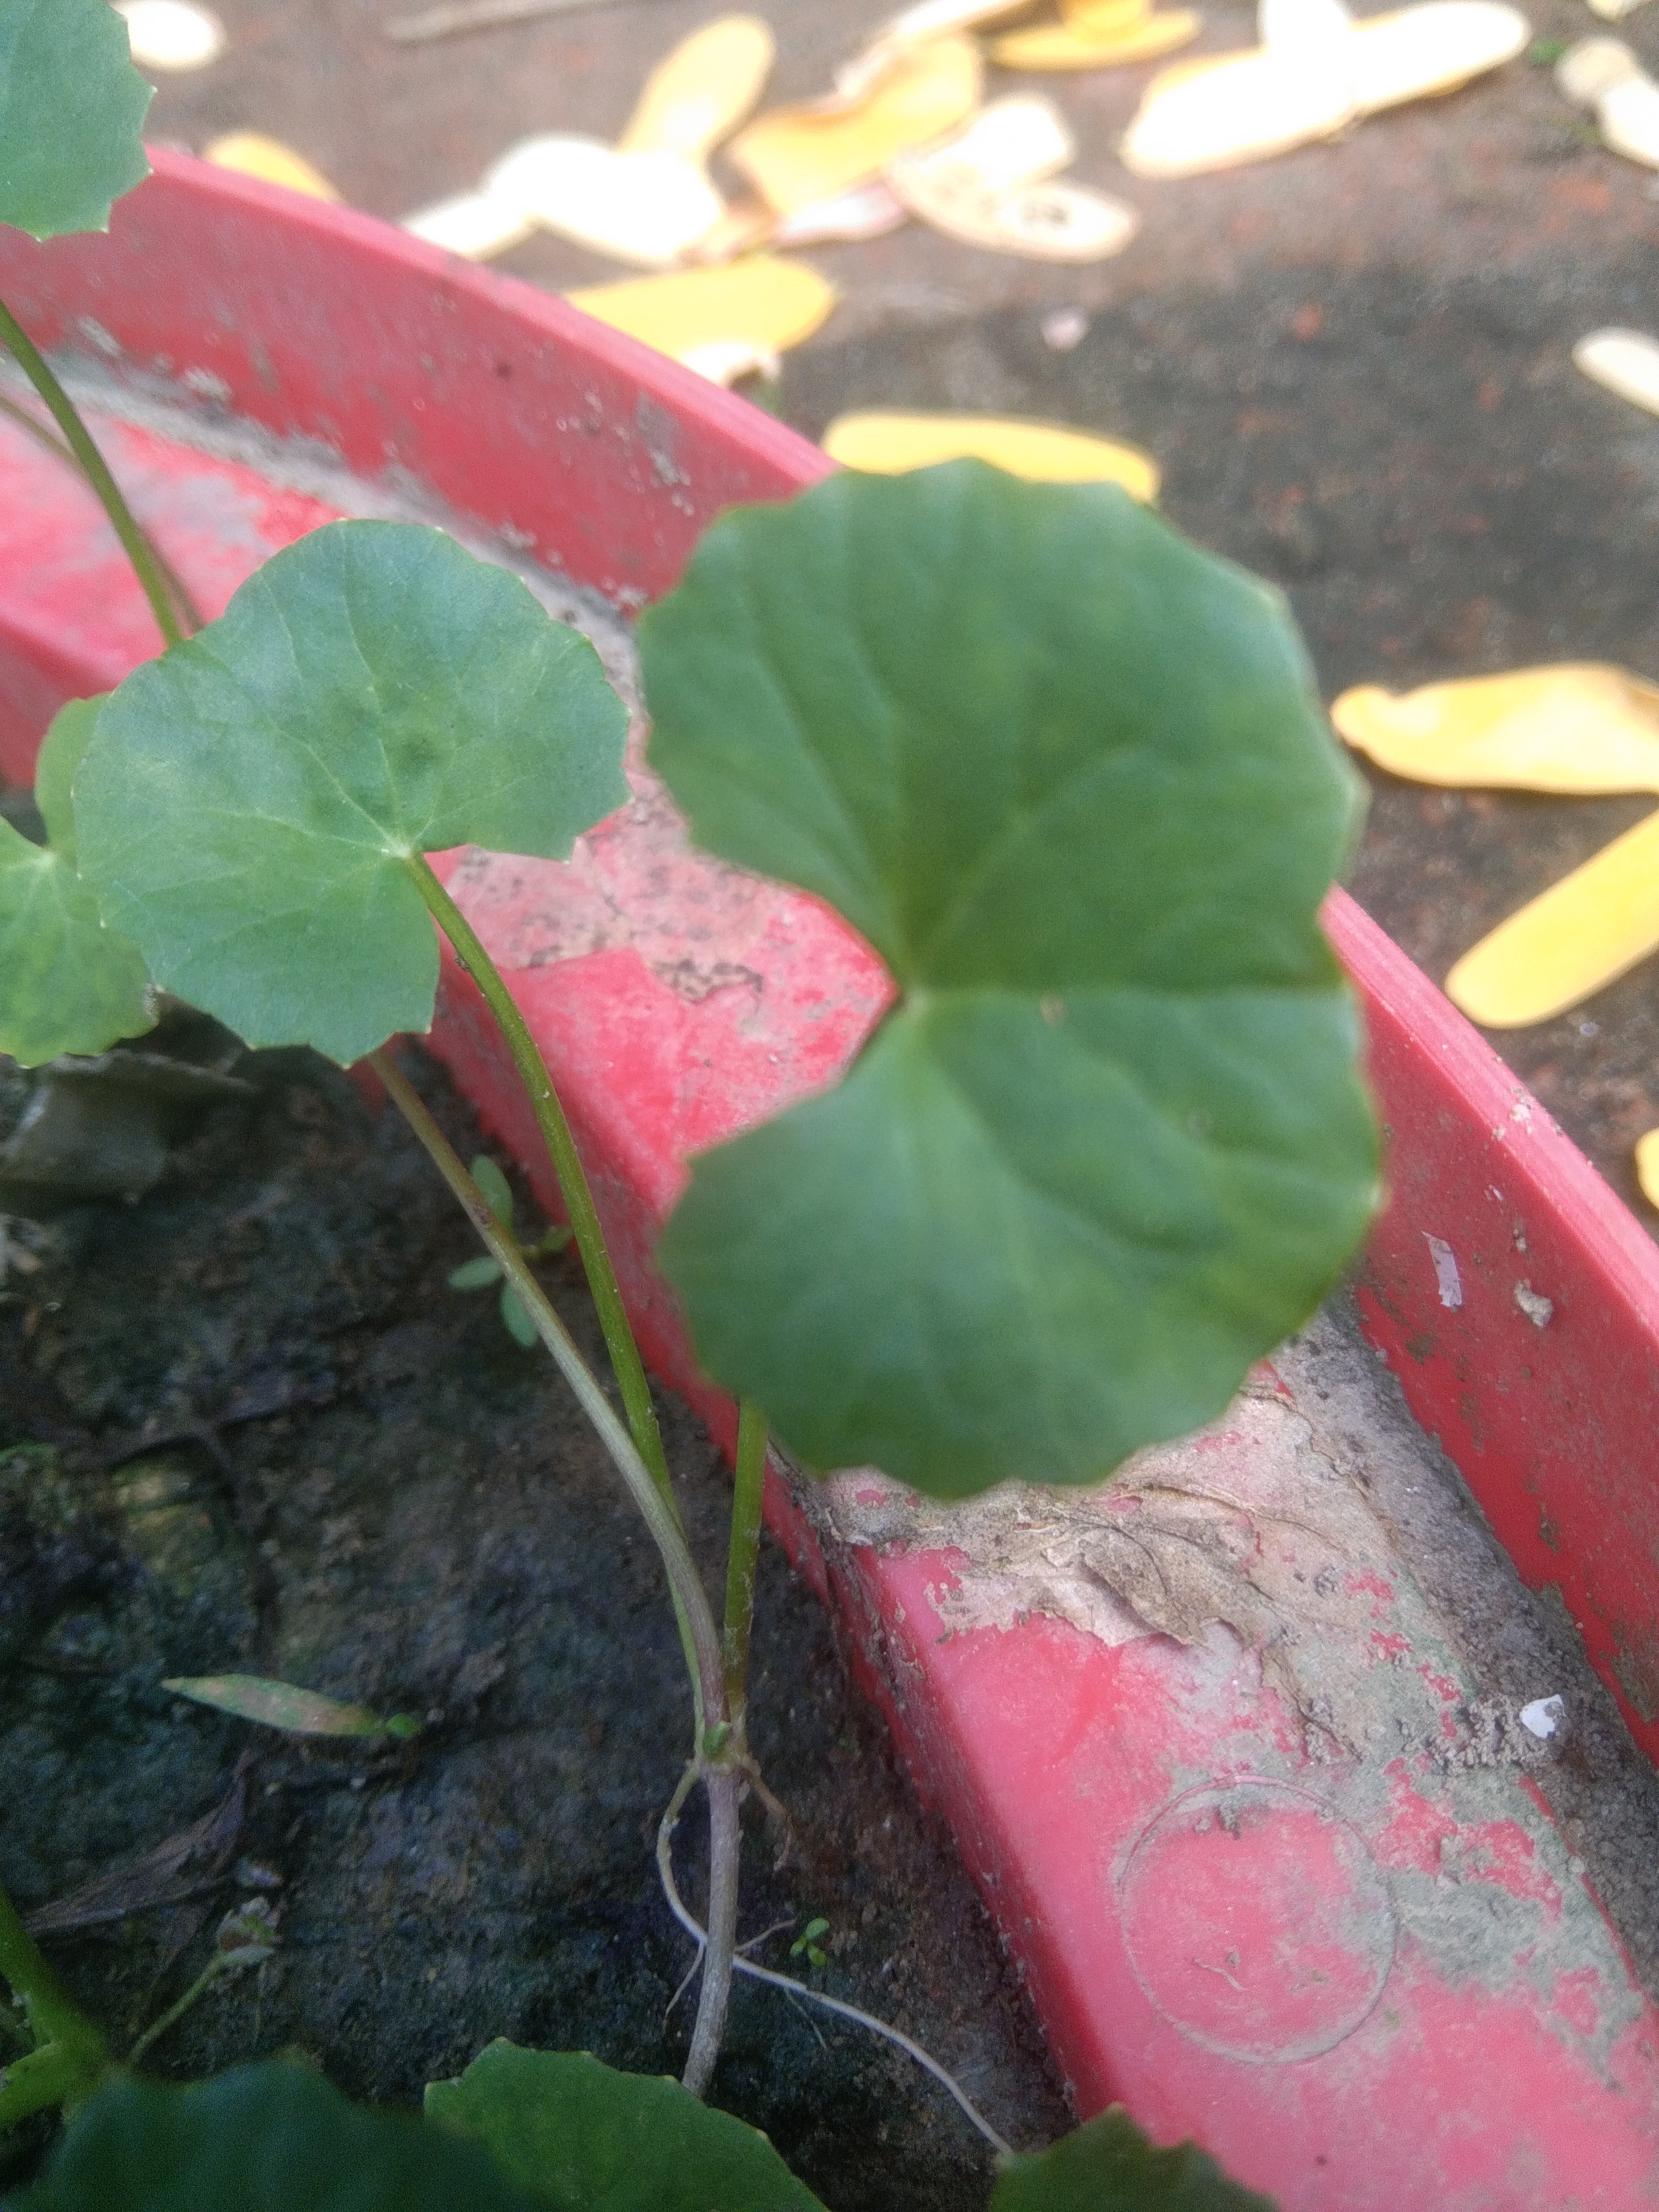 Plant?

thankuni
